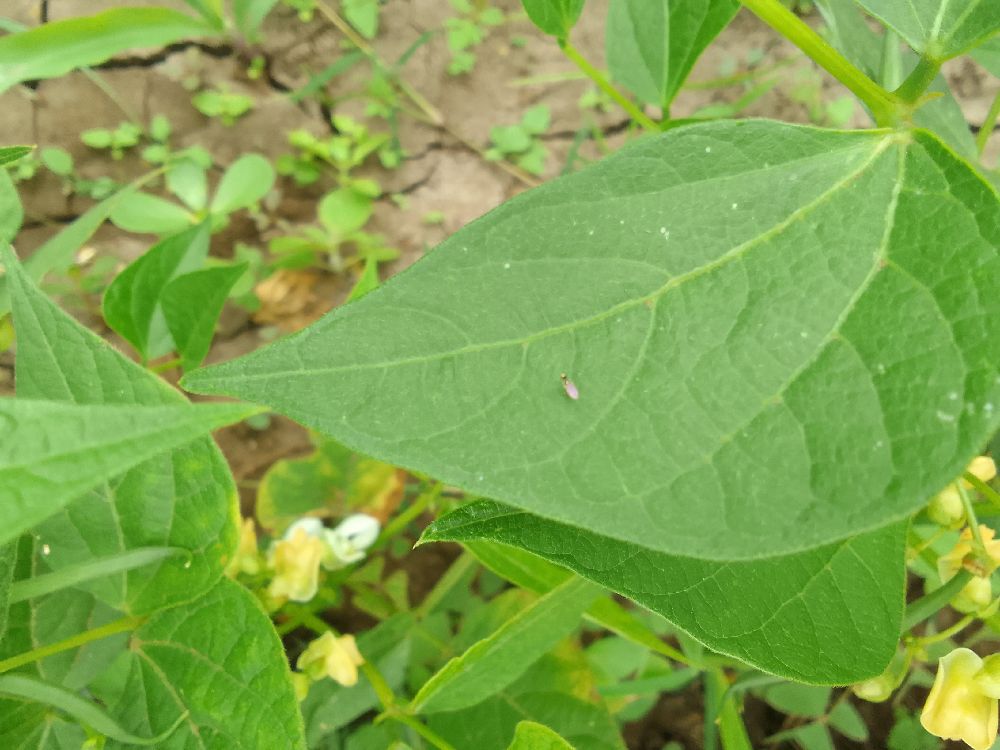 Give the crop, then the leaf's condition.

common bean, healthy
